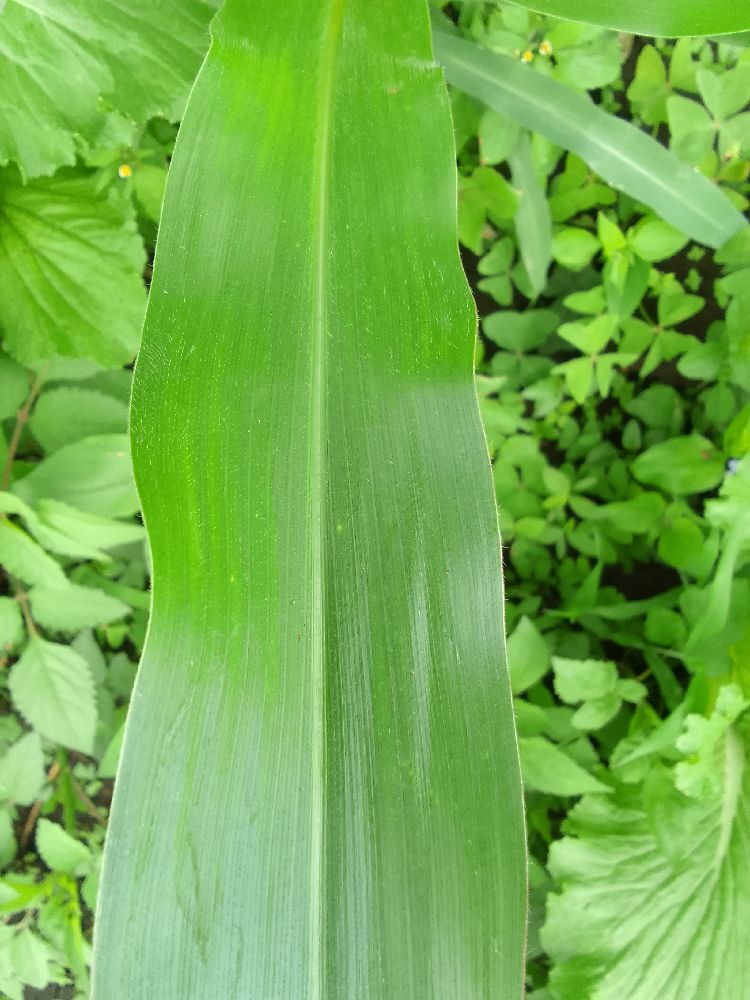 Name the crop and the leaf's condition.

maize, healthy
